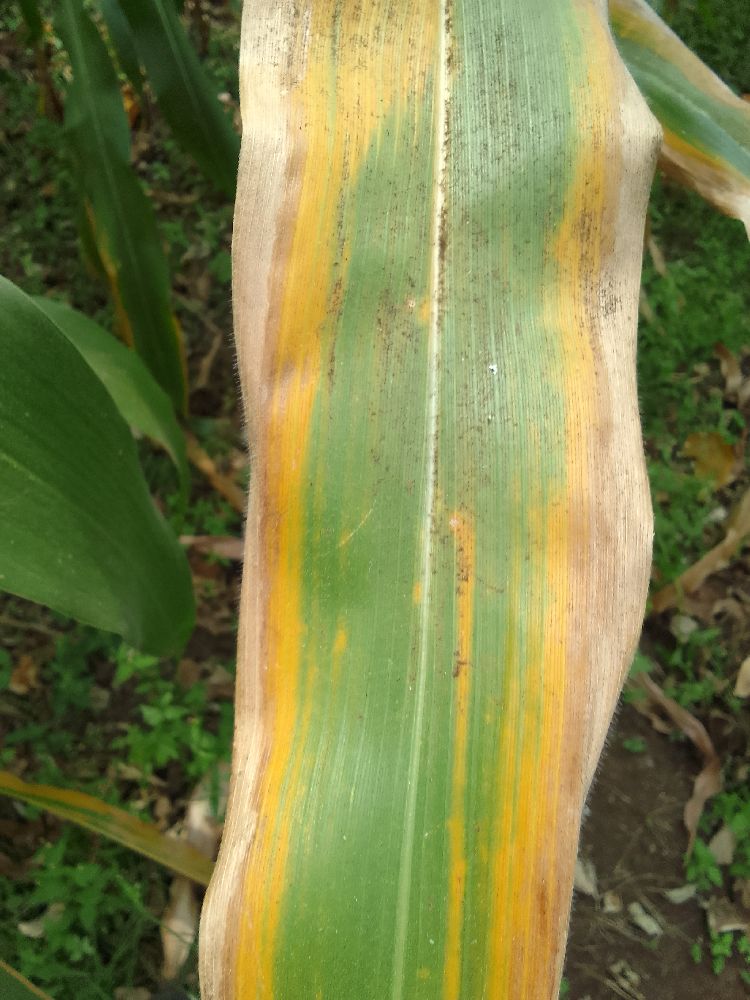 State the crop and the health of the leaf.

maize, maize lethal necrosis
